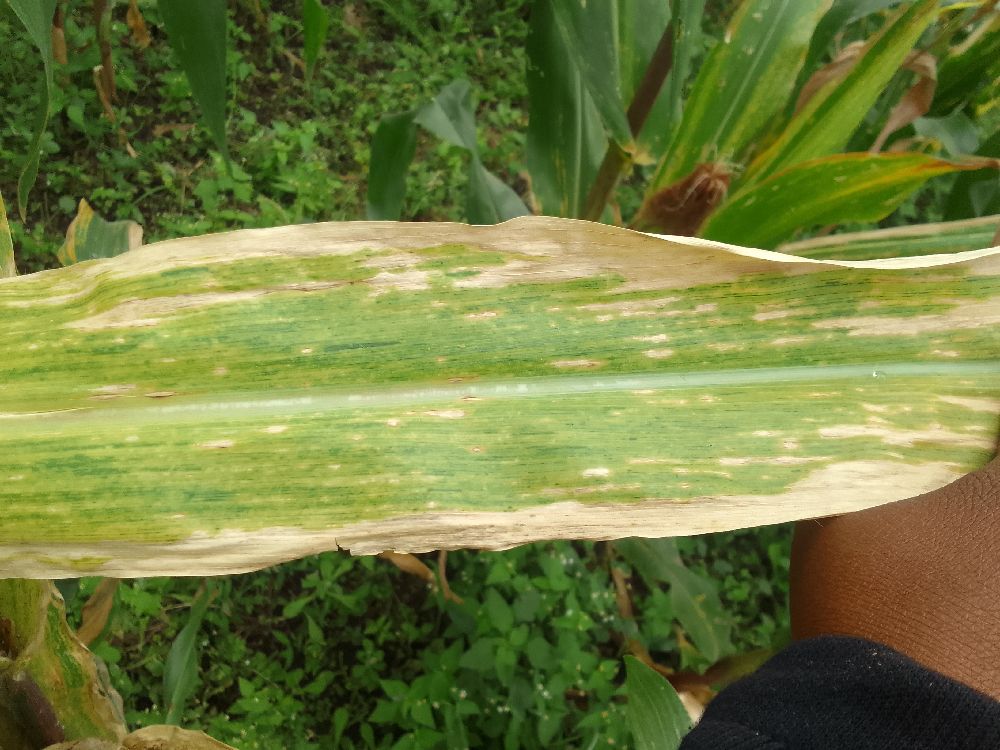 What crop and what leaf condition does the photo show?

maize, maize lethal necrosis
